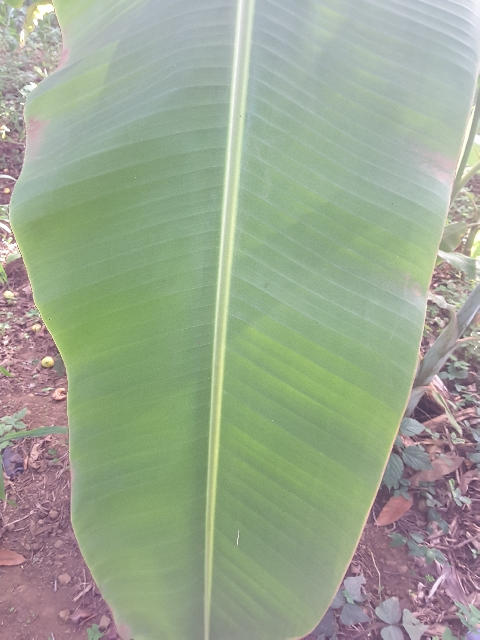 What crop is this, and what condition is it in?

banana, healthy
